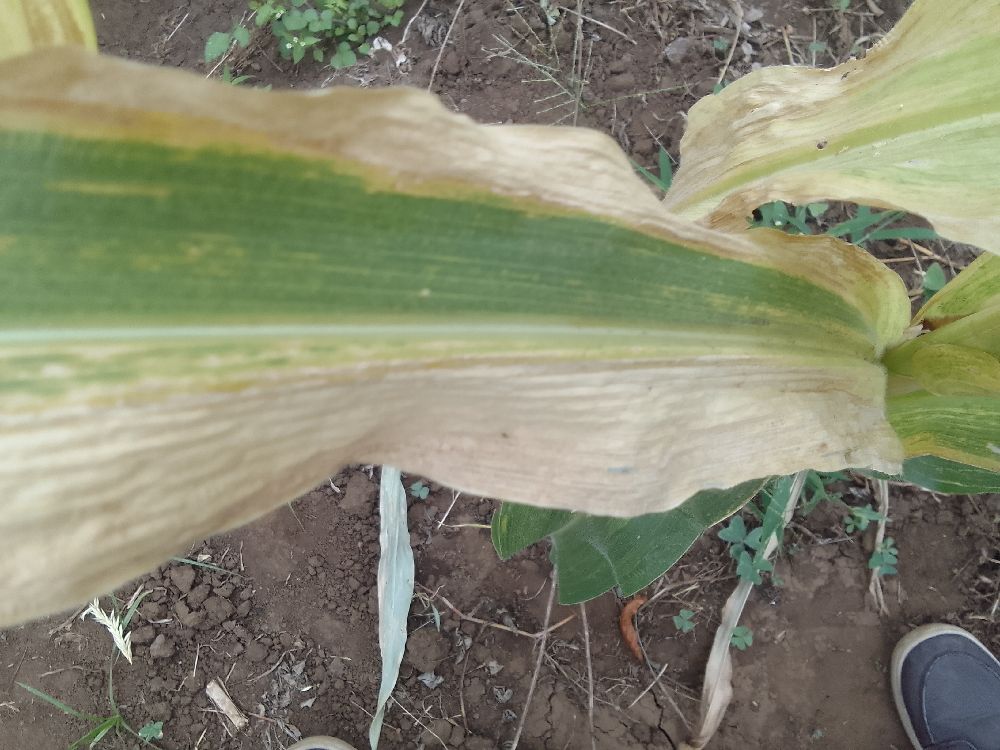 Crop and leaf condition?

maize, maize lethal necrosis
